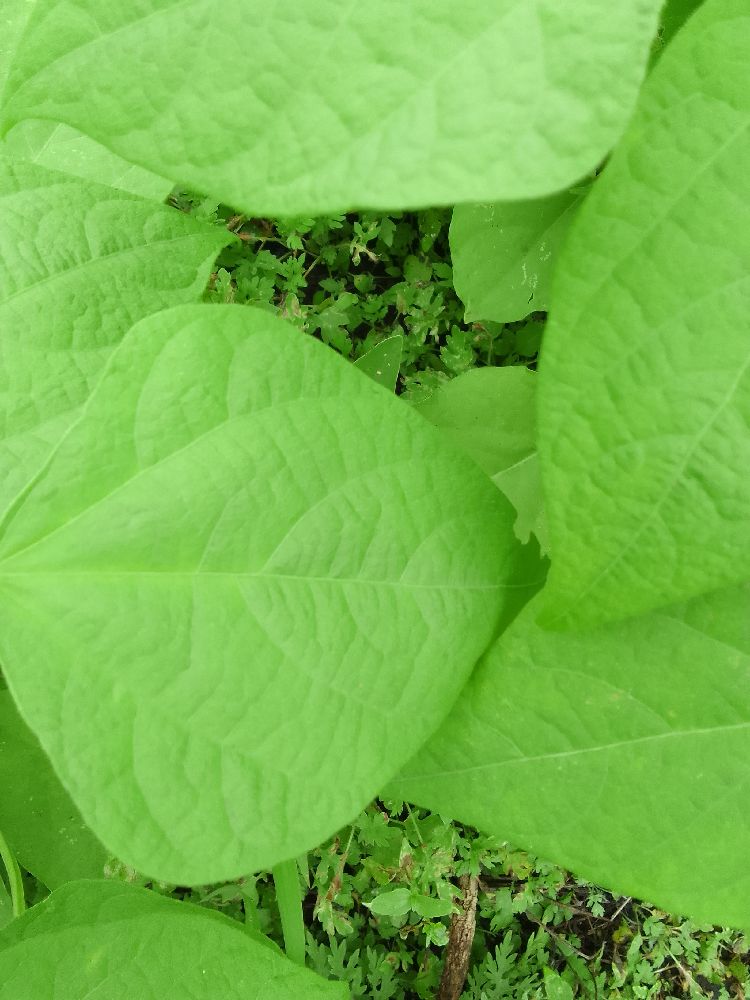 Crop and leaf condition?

common bean, healthy
